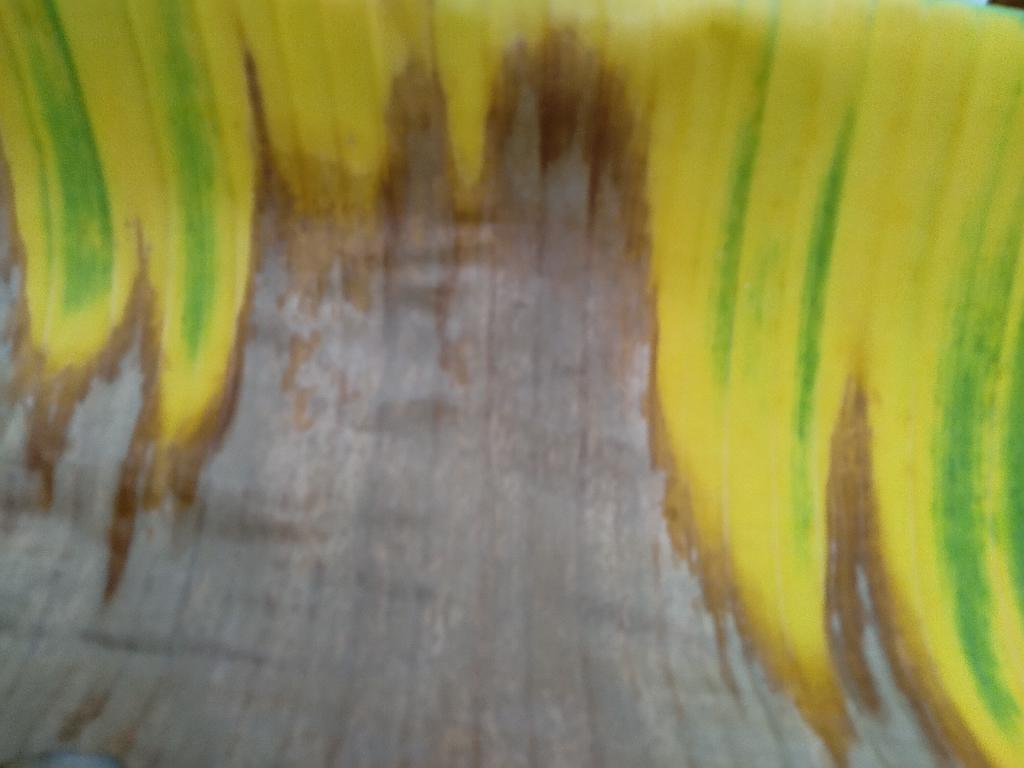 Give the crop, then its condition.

banana, fusarium wilt race 1
